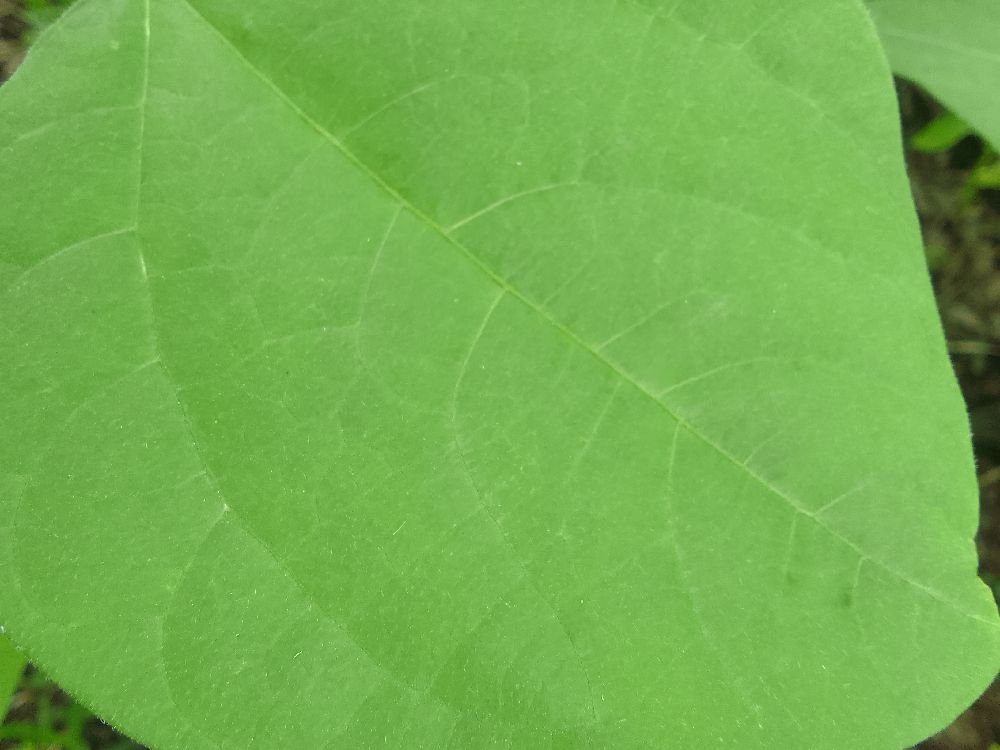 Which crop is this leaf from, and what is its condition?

common bean, healthy
